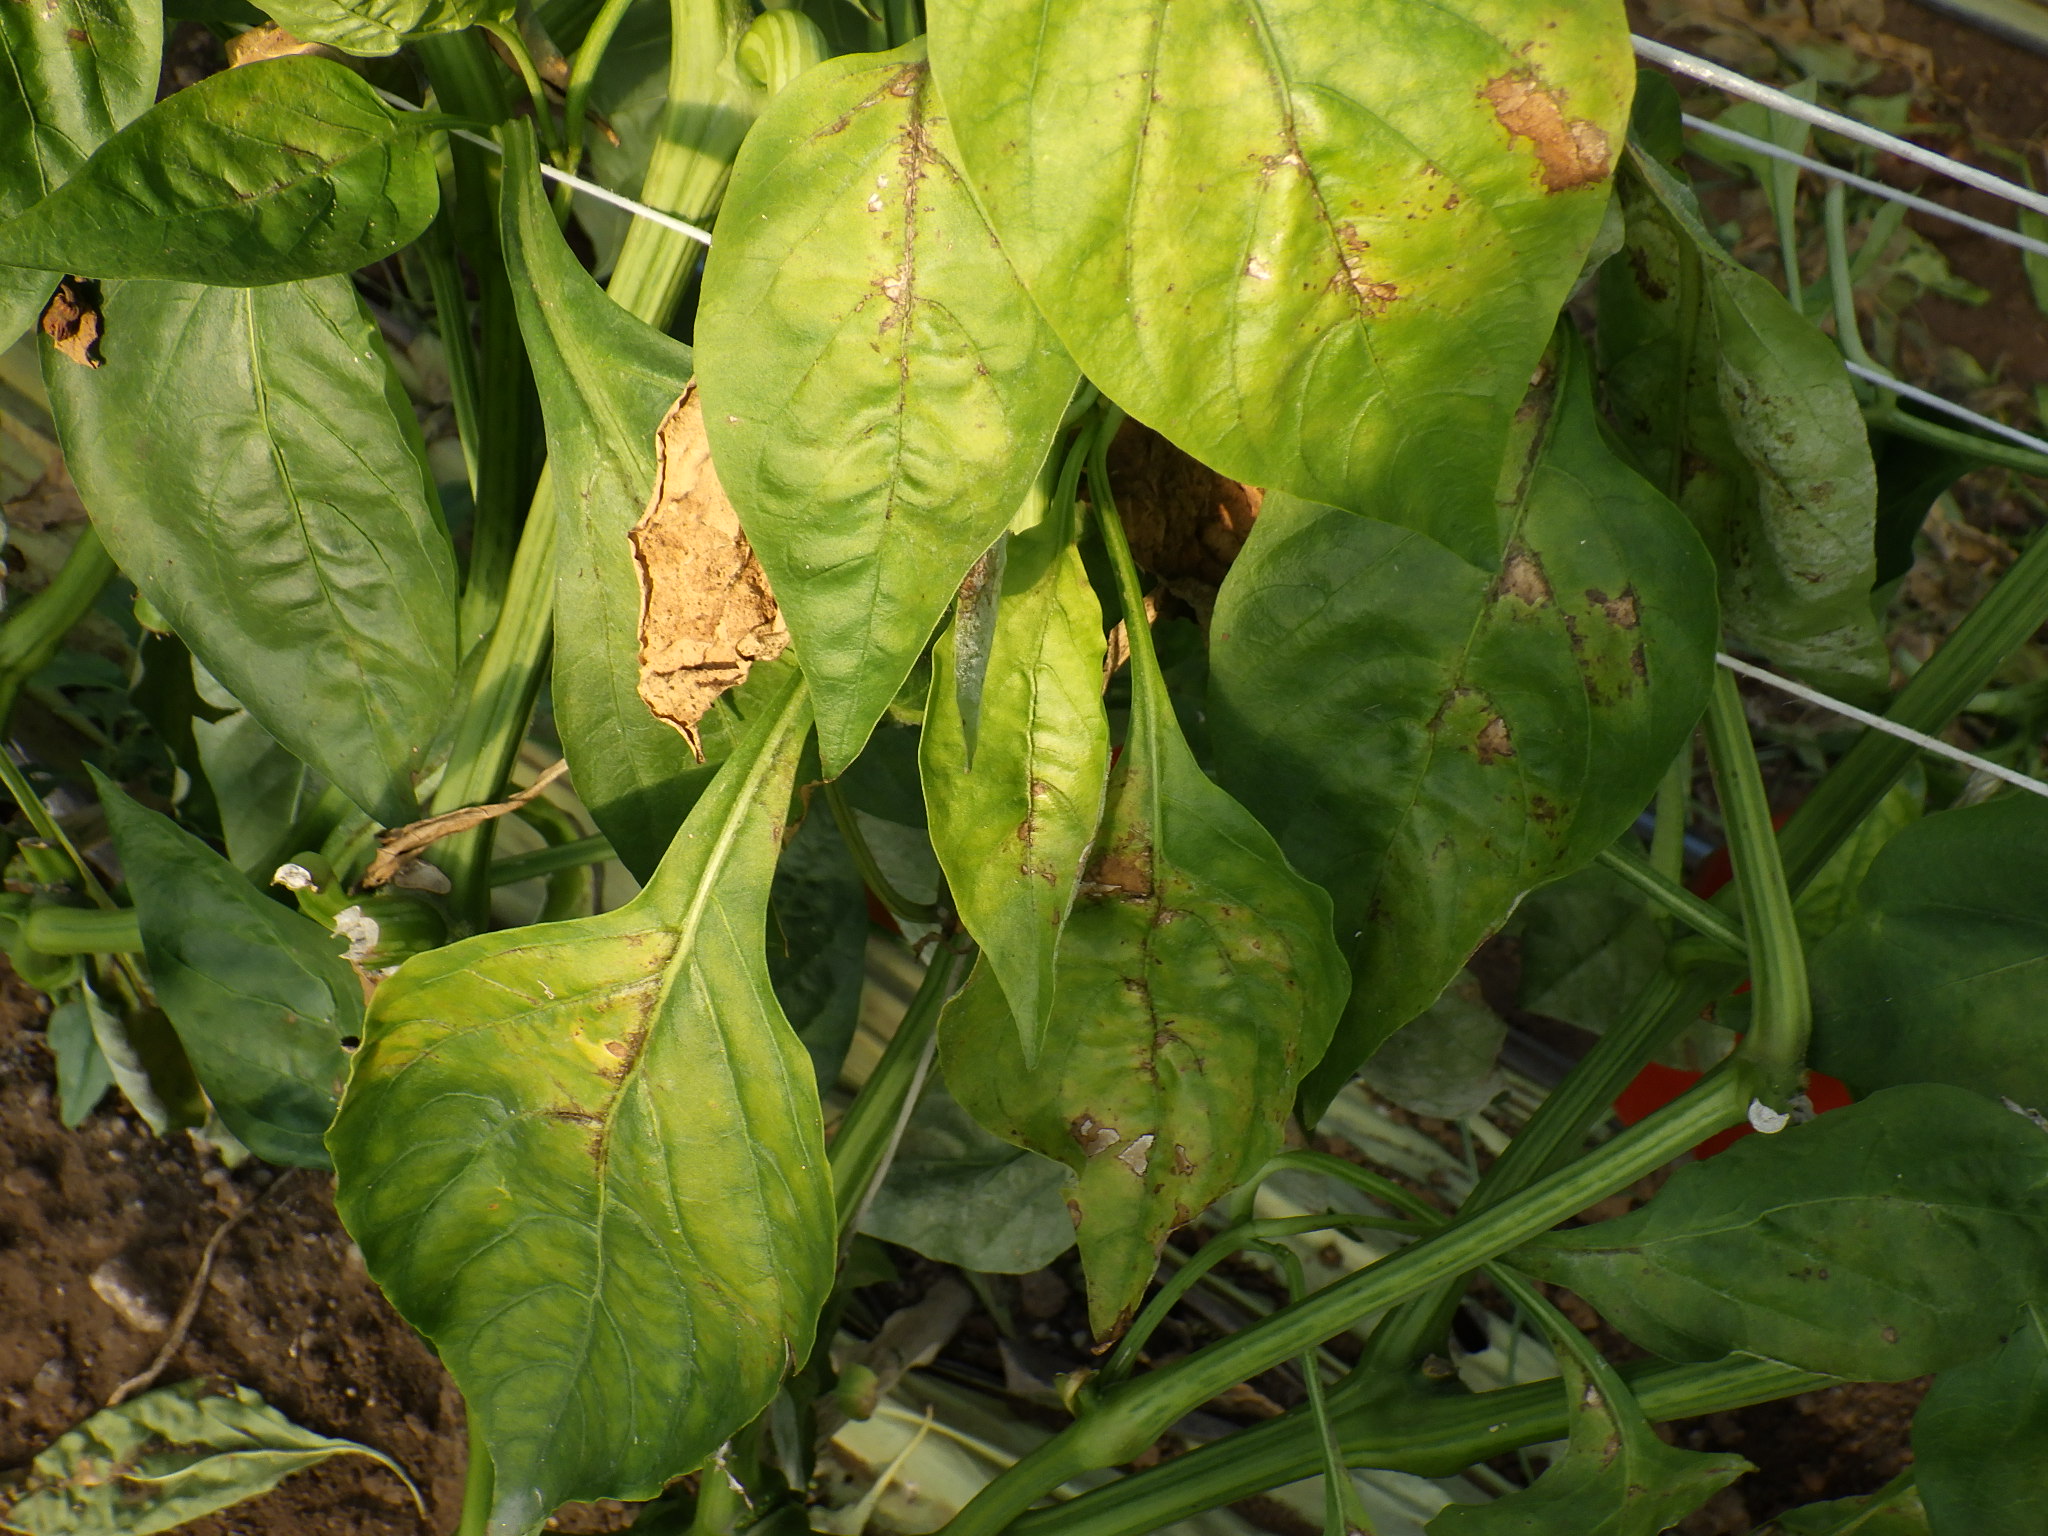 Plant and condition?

bell pepper, downy mildew
